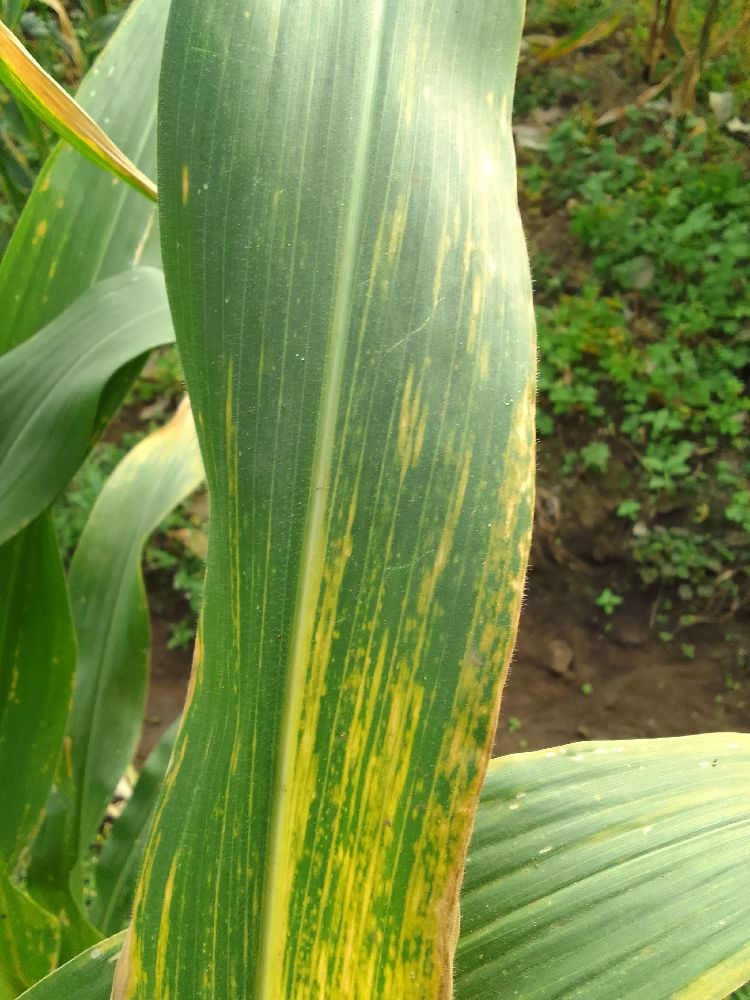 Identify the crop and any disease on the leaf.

maize, maize lethal necrosis
